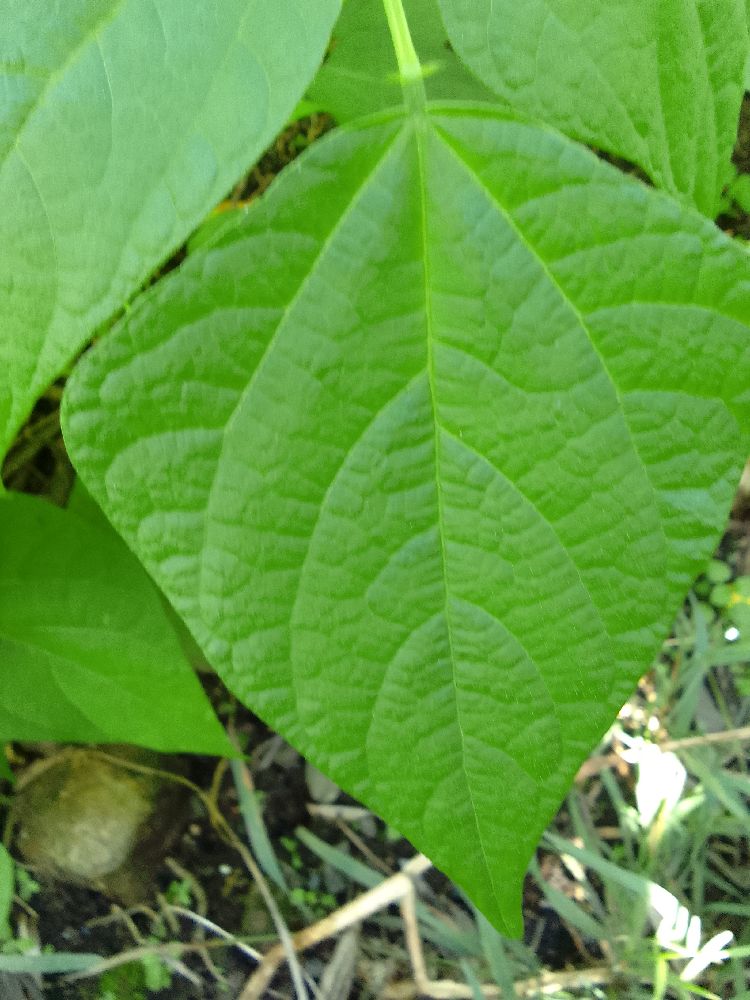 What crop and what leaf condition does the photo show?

common bean, healthy
